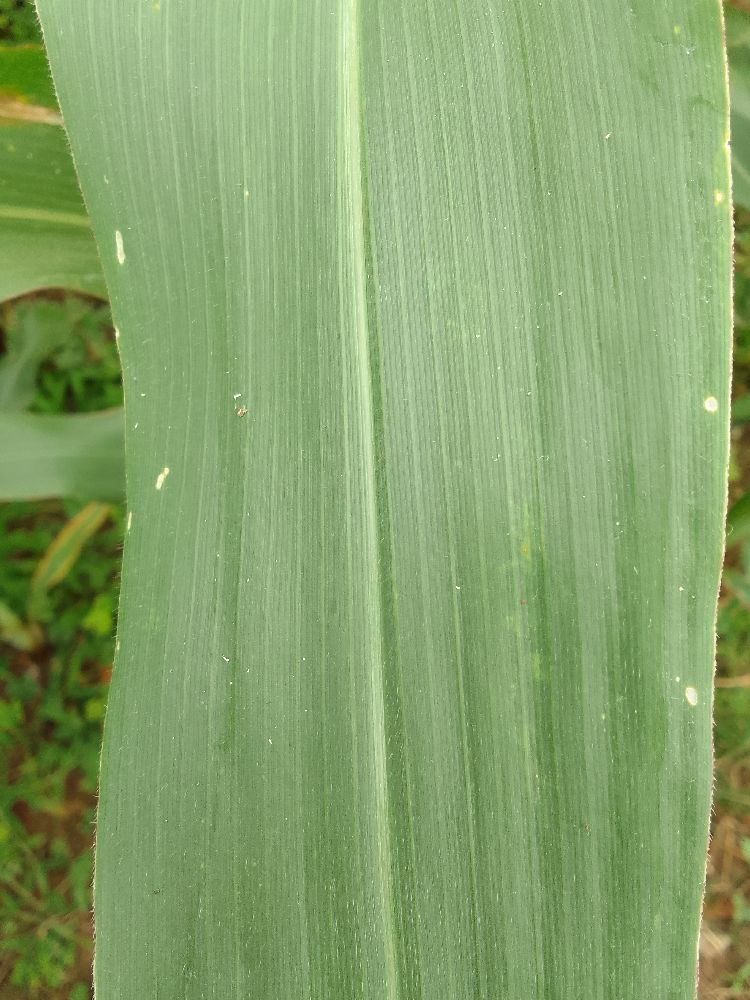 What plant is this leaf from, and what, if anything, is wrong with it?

maize, healthy
